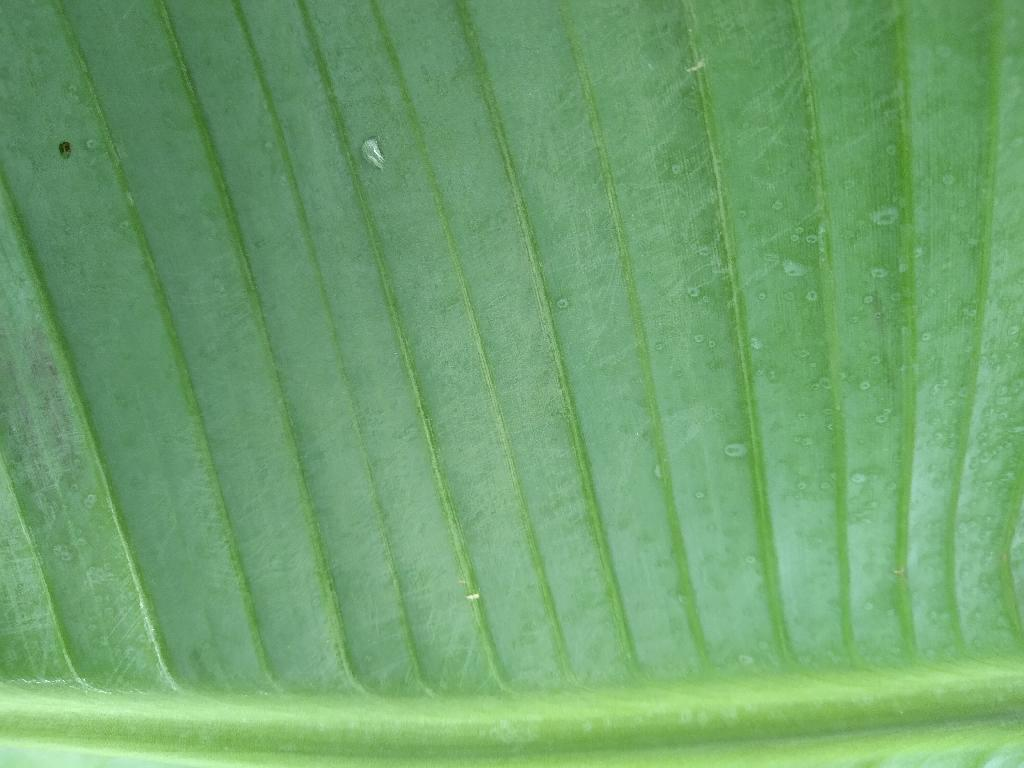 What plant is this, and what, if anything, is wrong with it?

banana, healthy
